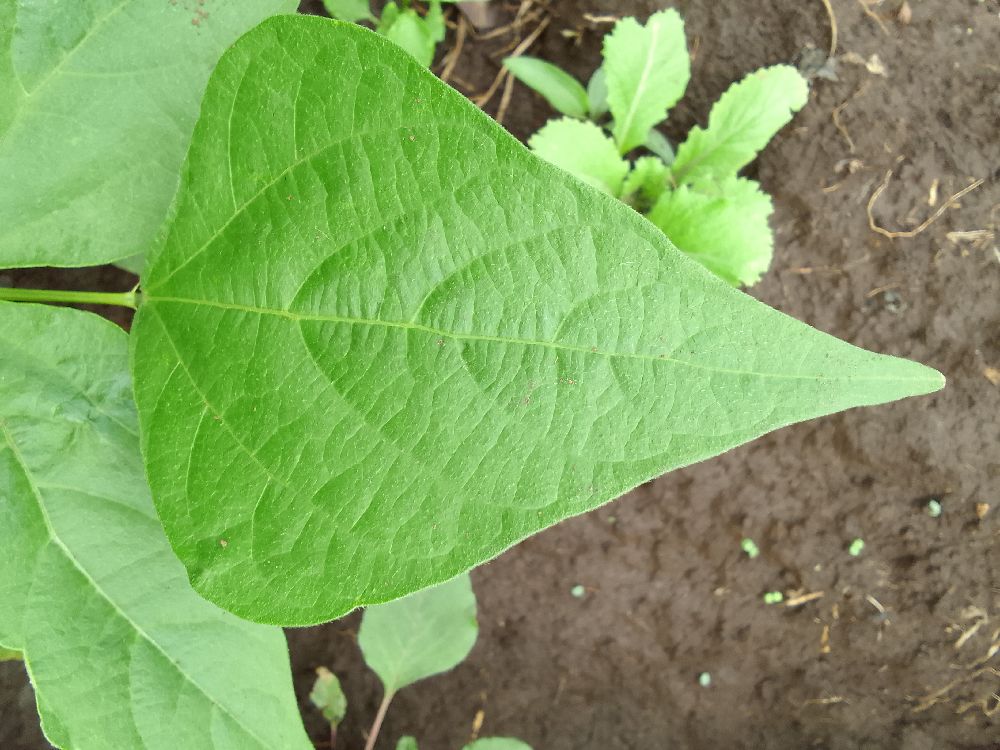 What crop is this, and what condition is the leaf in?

common bean, healthy
